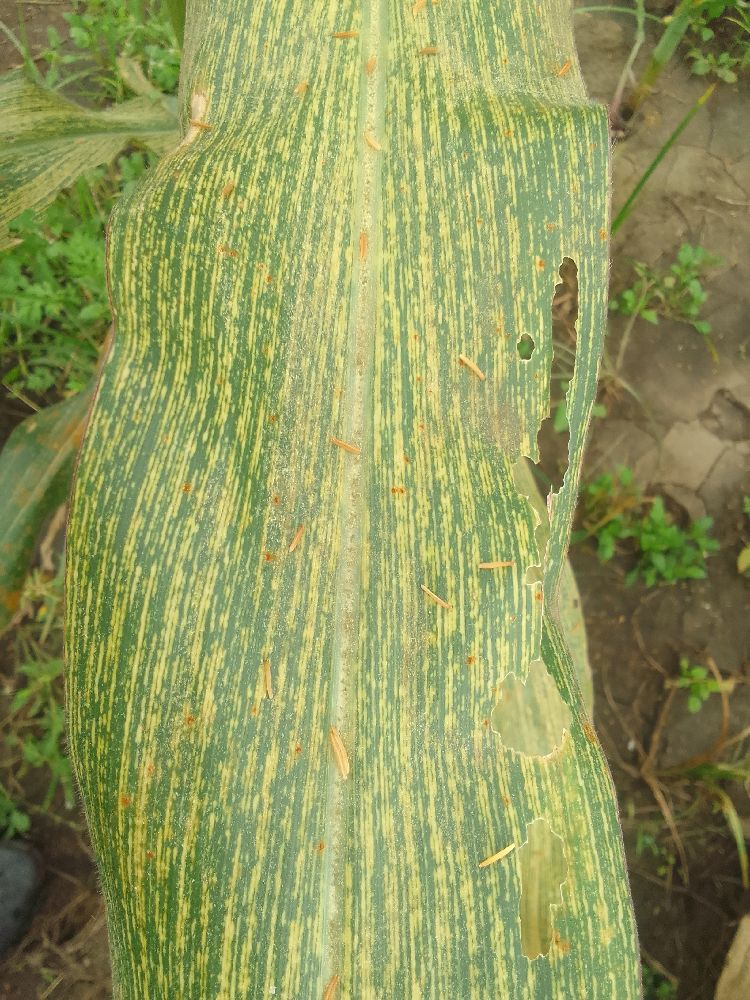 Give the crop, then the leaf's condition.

maize, maize streak virus
